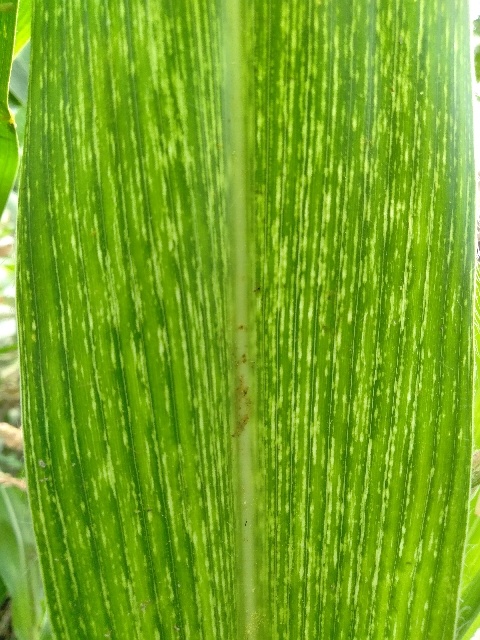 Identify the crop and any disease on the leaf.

maize, maize streak virus
